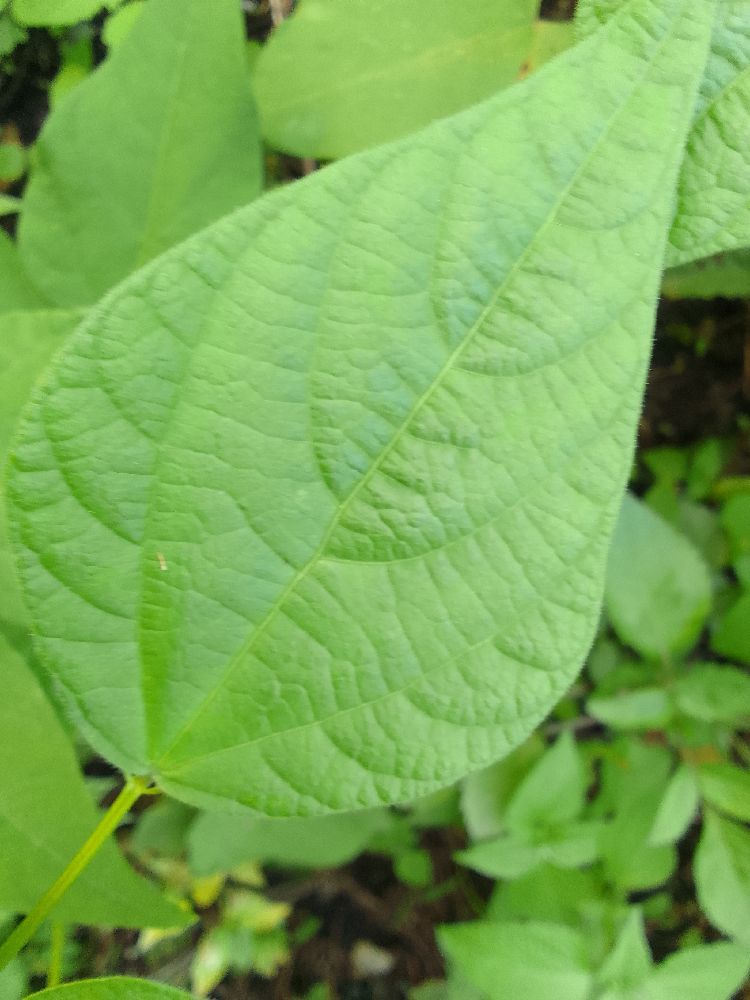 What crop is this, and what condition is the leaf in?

common bean, healthy
